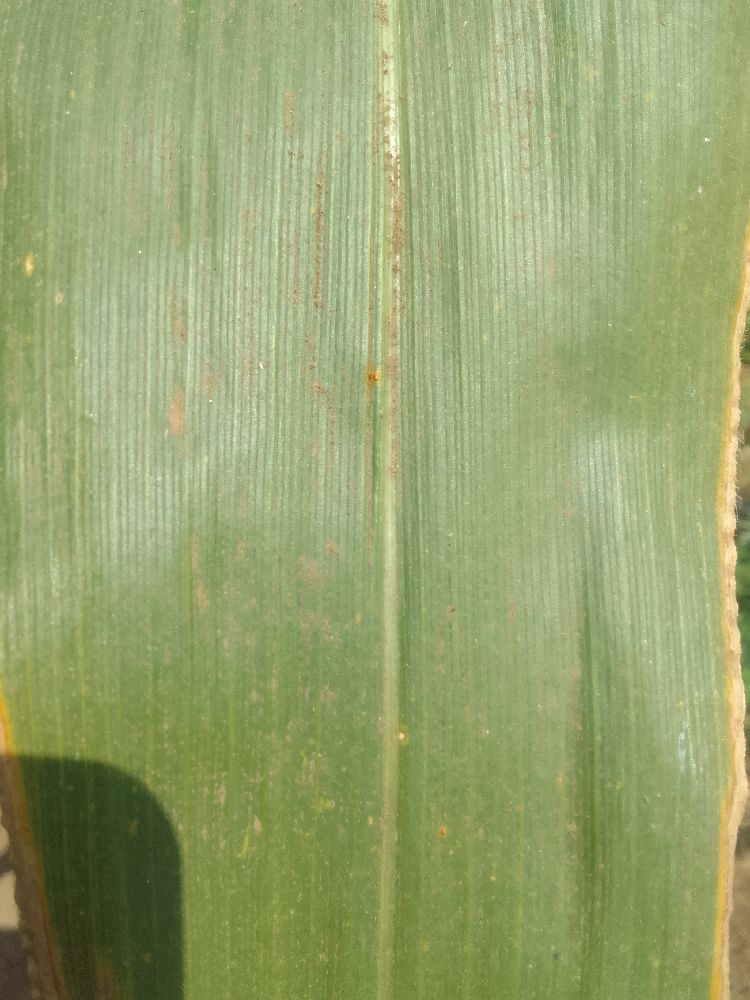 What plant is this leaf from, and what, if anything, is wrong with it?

maize, healthy
